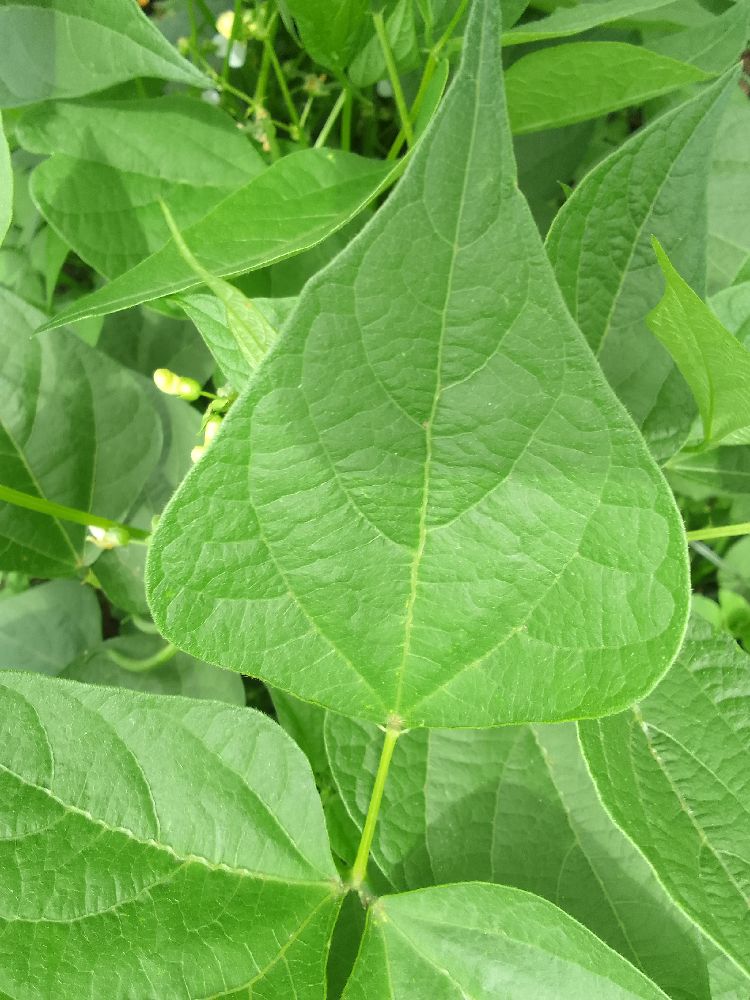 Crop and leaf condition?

common bean, healthy
